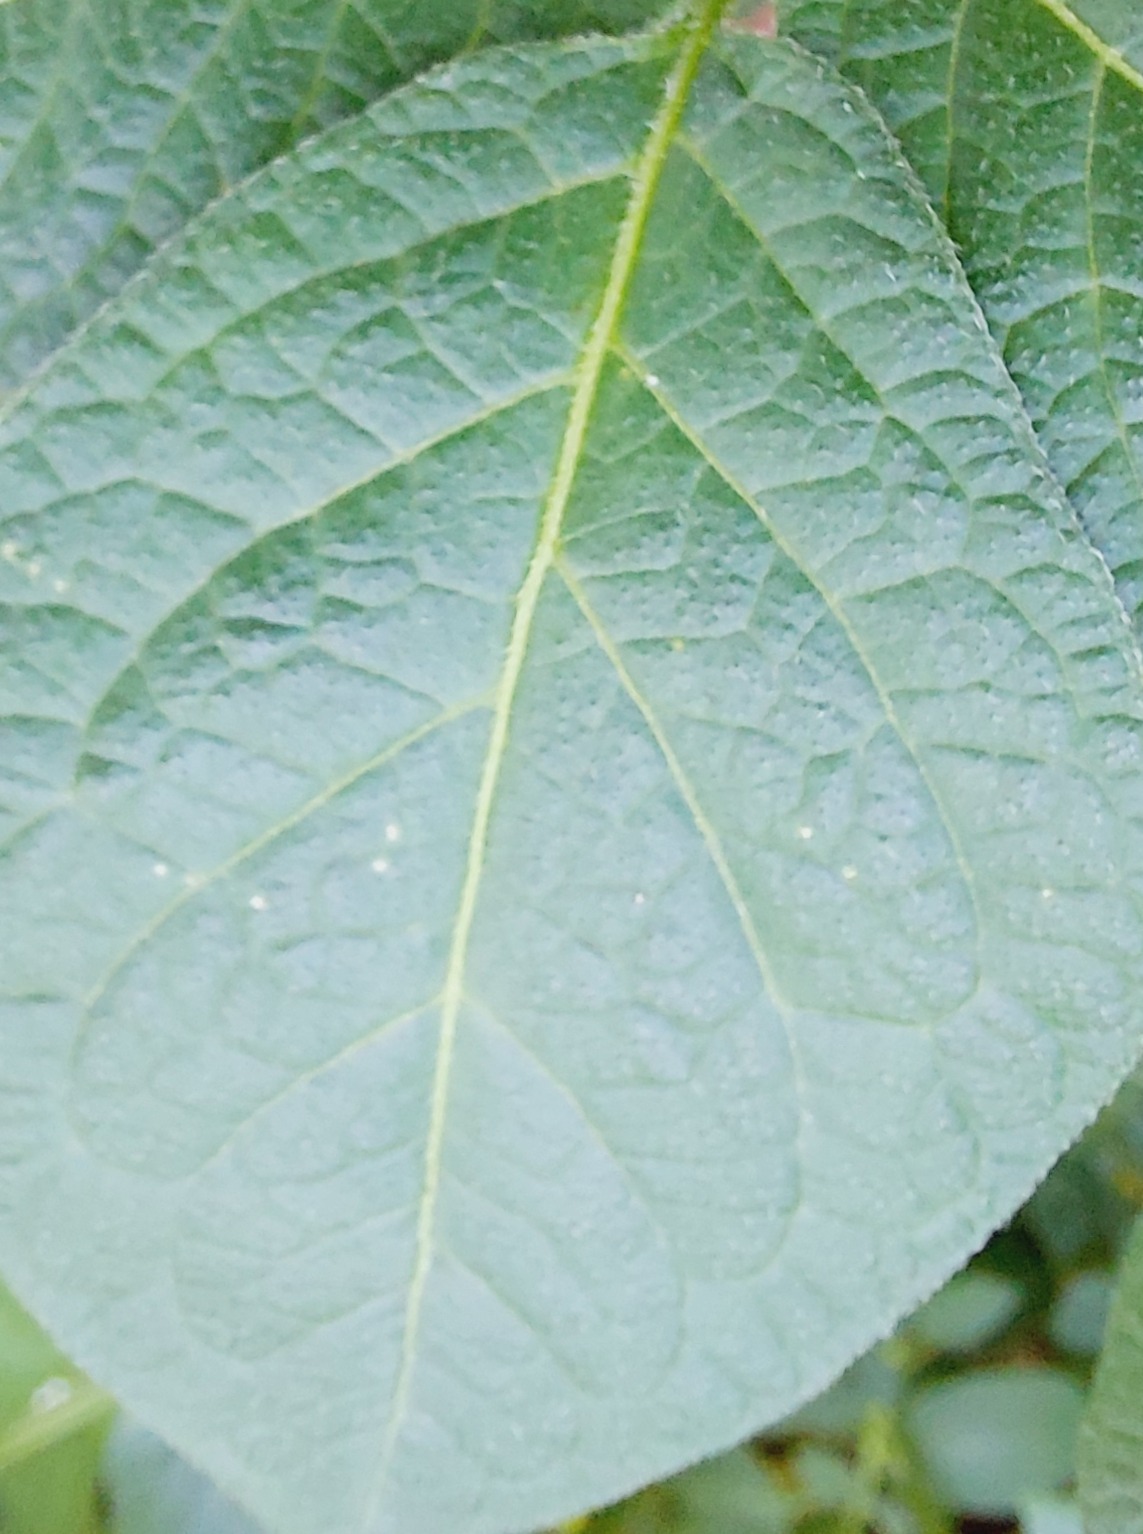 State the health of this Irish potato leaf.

healthy
